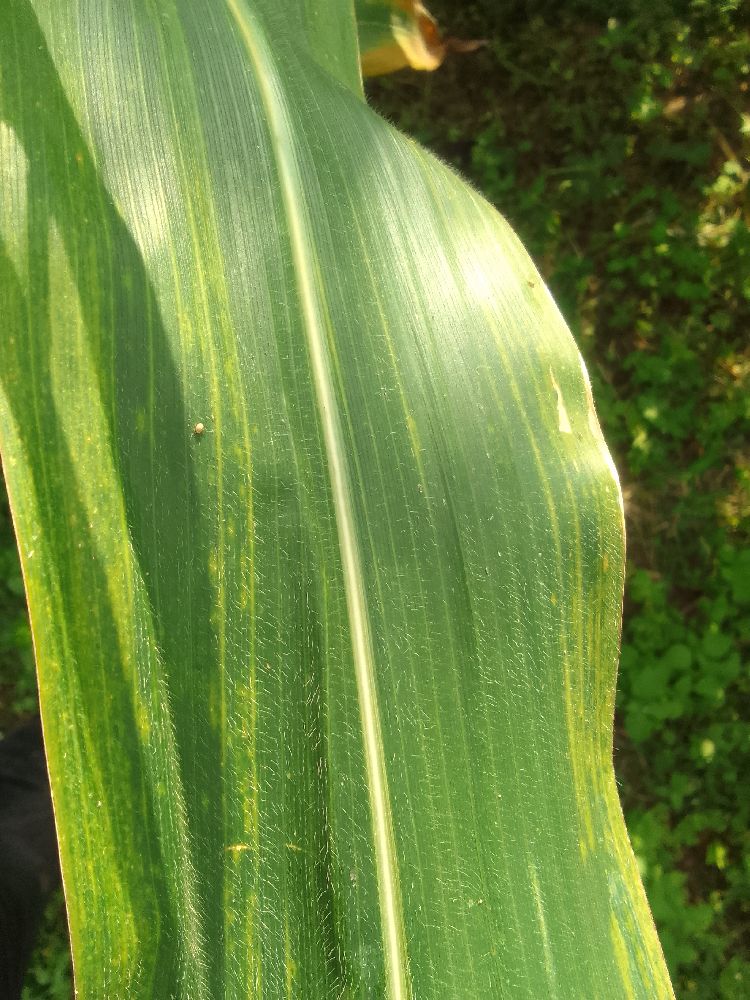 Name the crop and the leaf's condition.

maize, maize lethal necrosis
